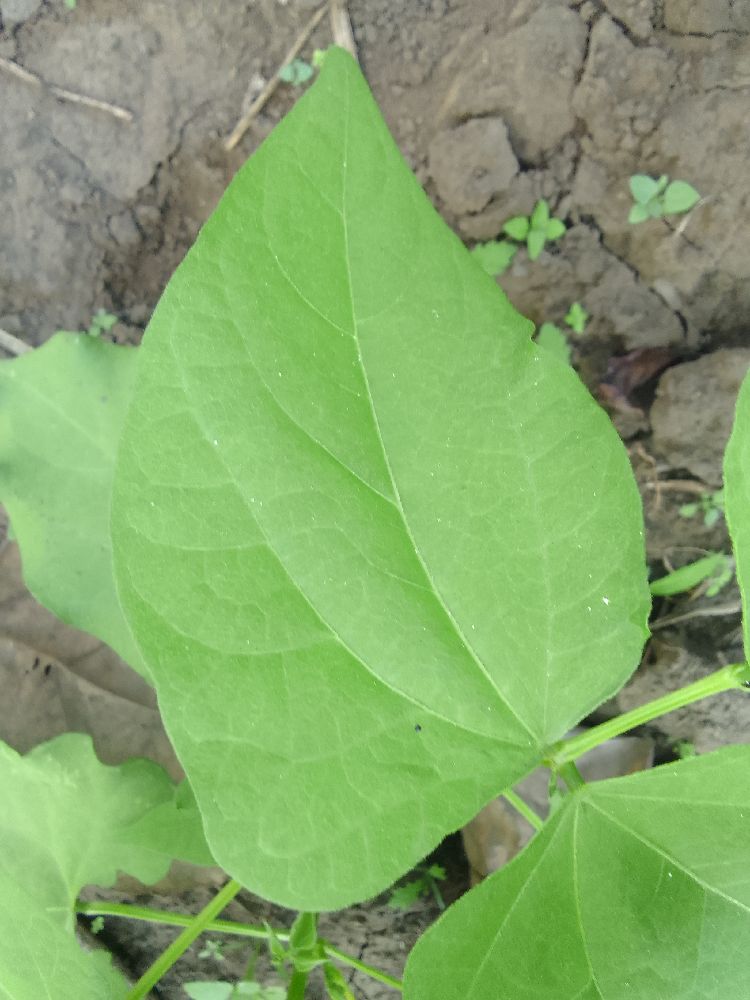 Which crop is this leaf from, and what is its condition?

common bean, healthy
